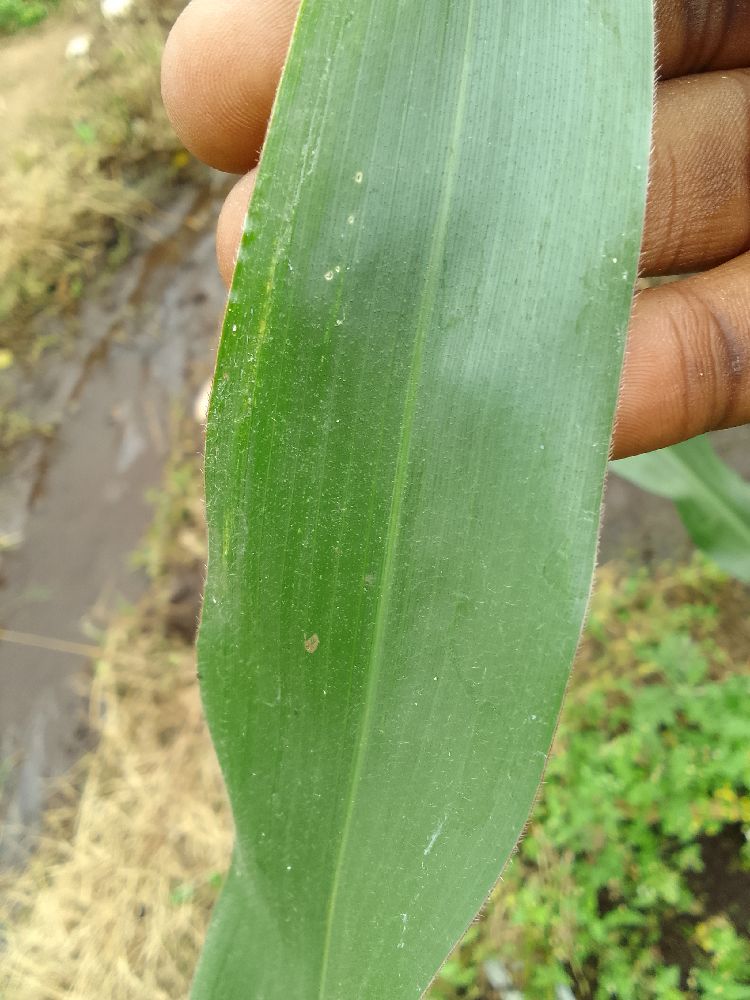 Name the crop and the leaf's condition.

maize, healthy
